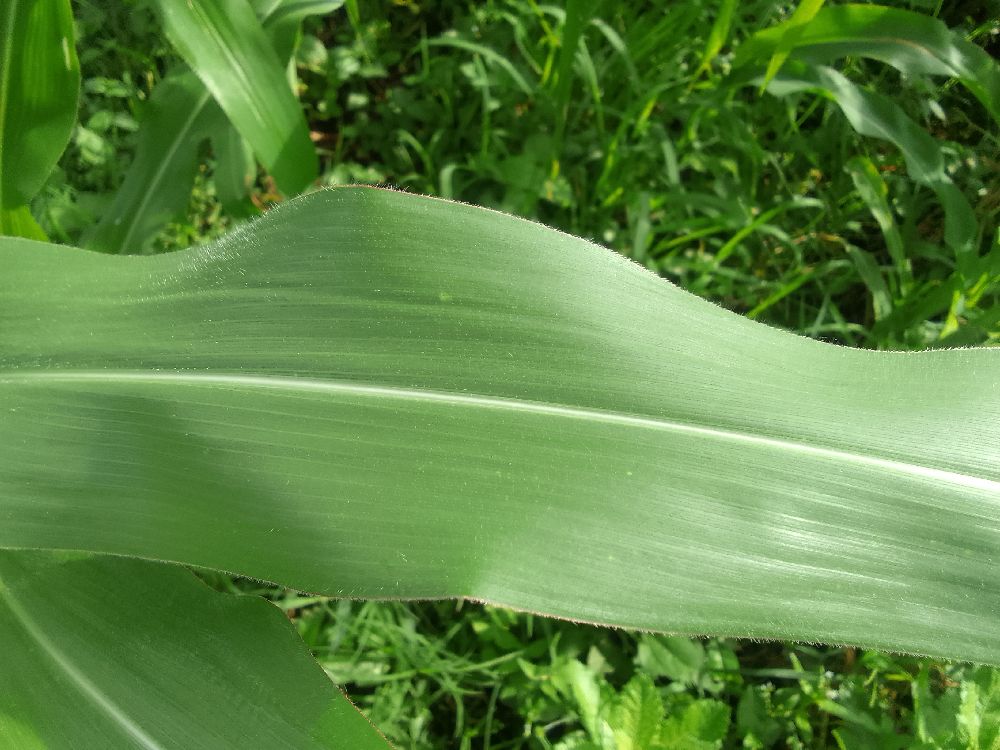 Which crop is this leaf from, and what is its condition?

maize, healthy
